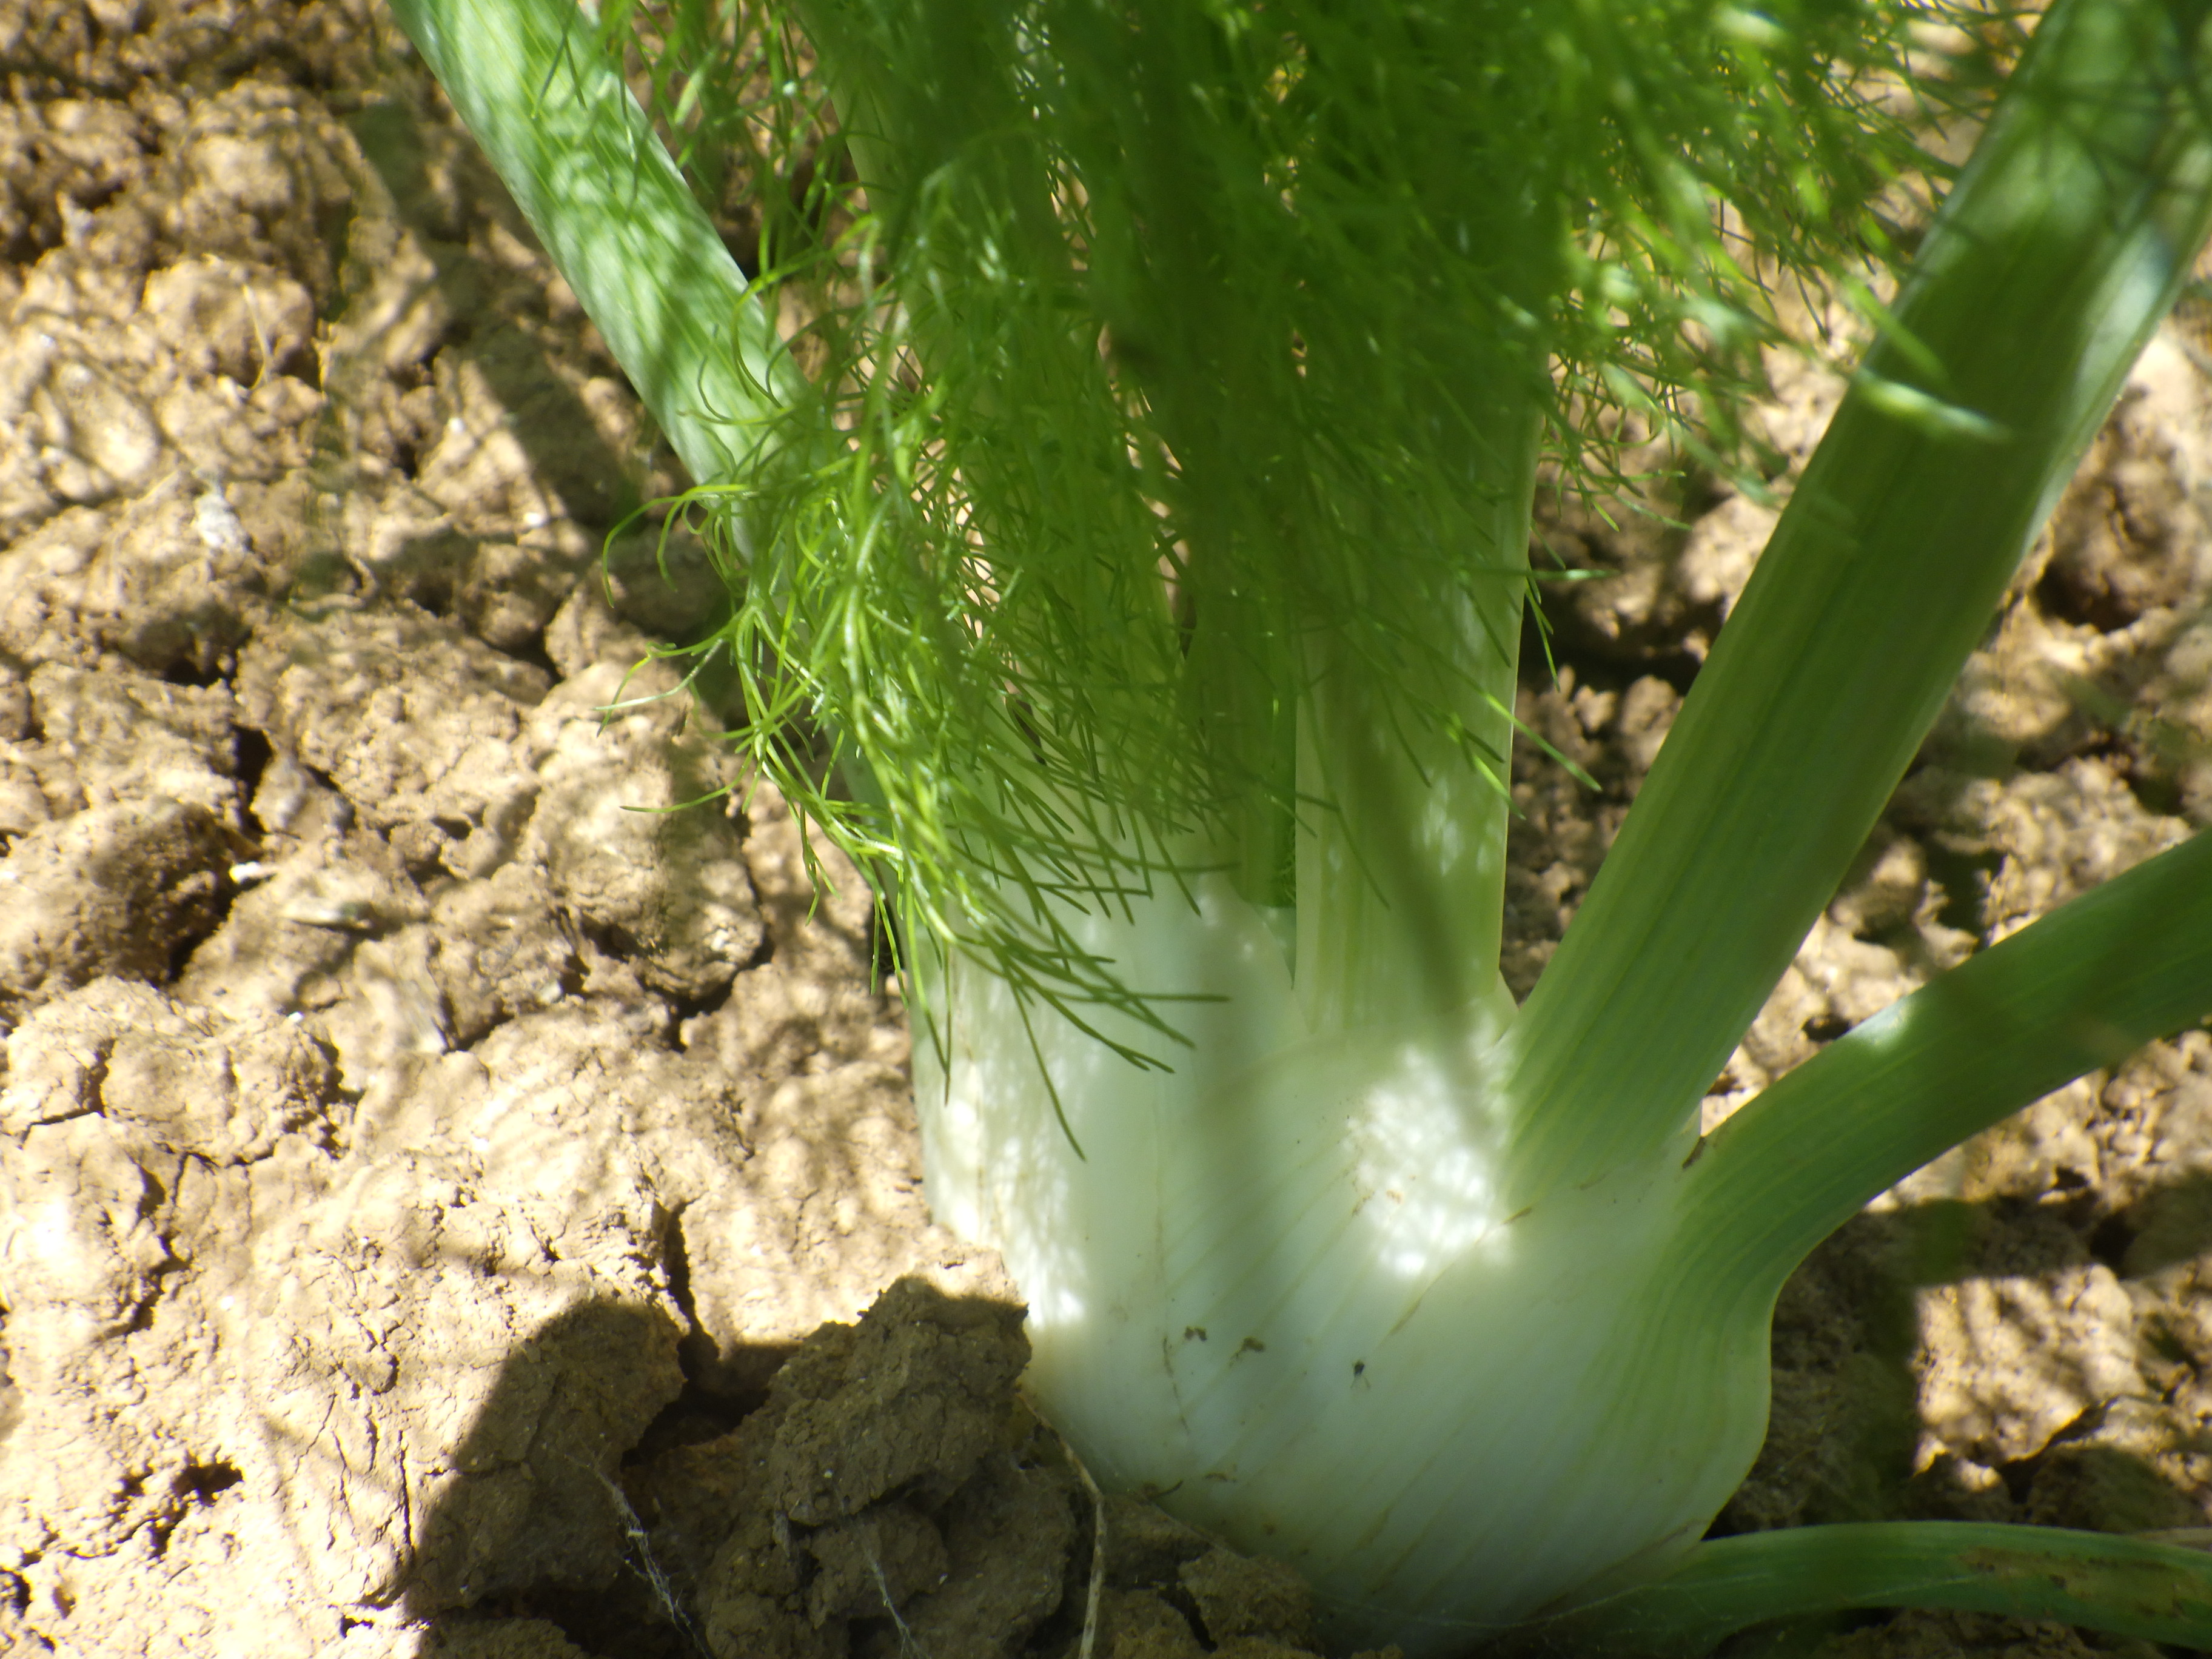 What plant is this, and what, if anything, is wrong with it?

fennel, healthy
